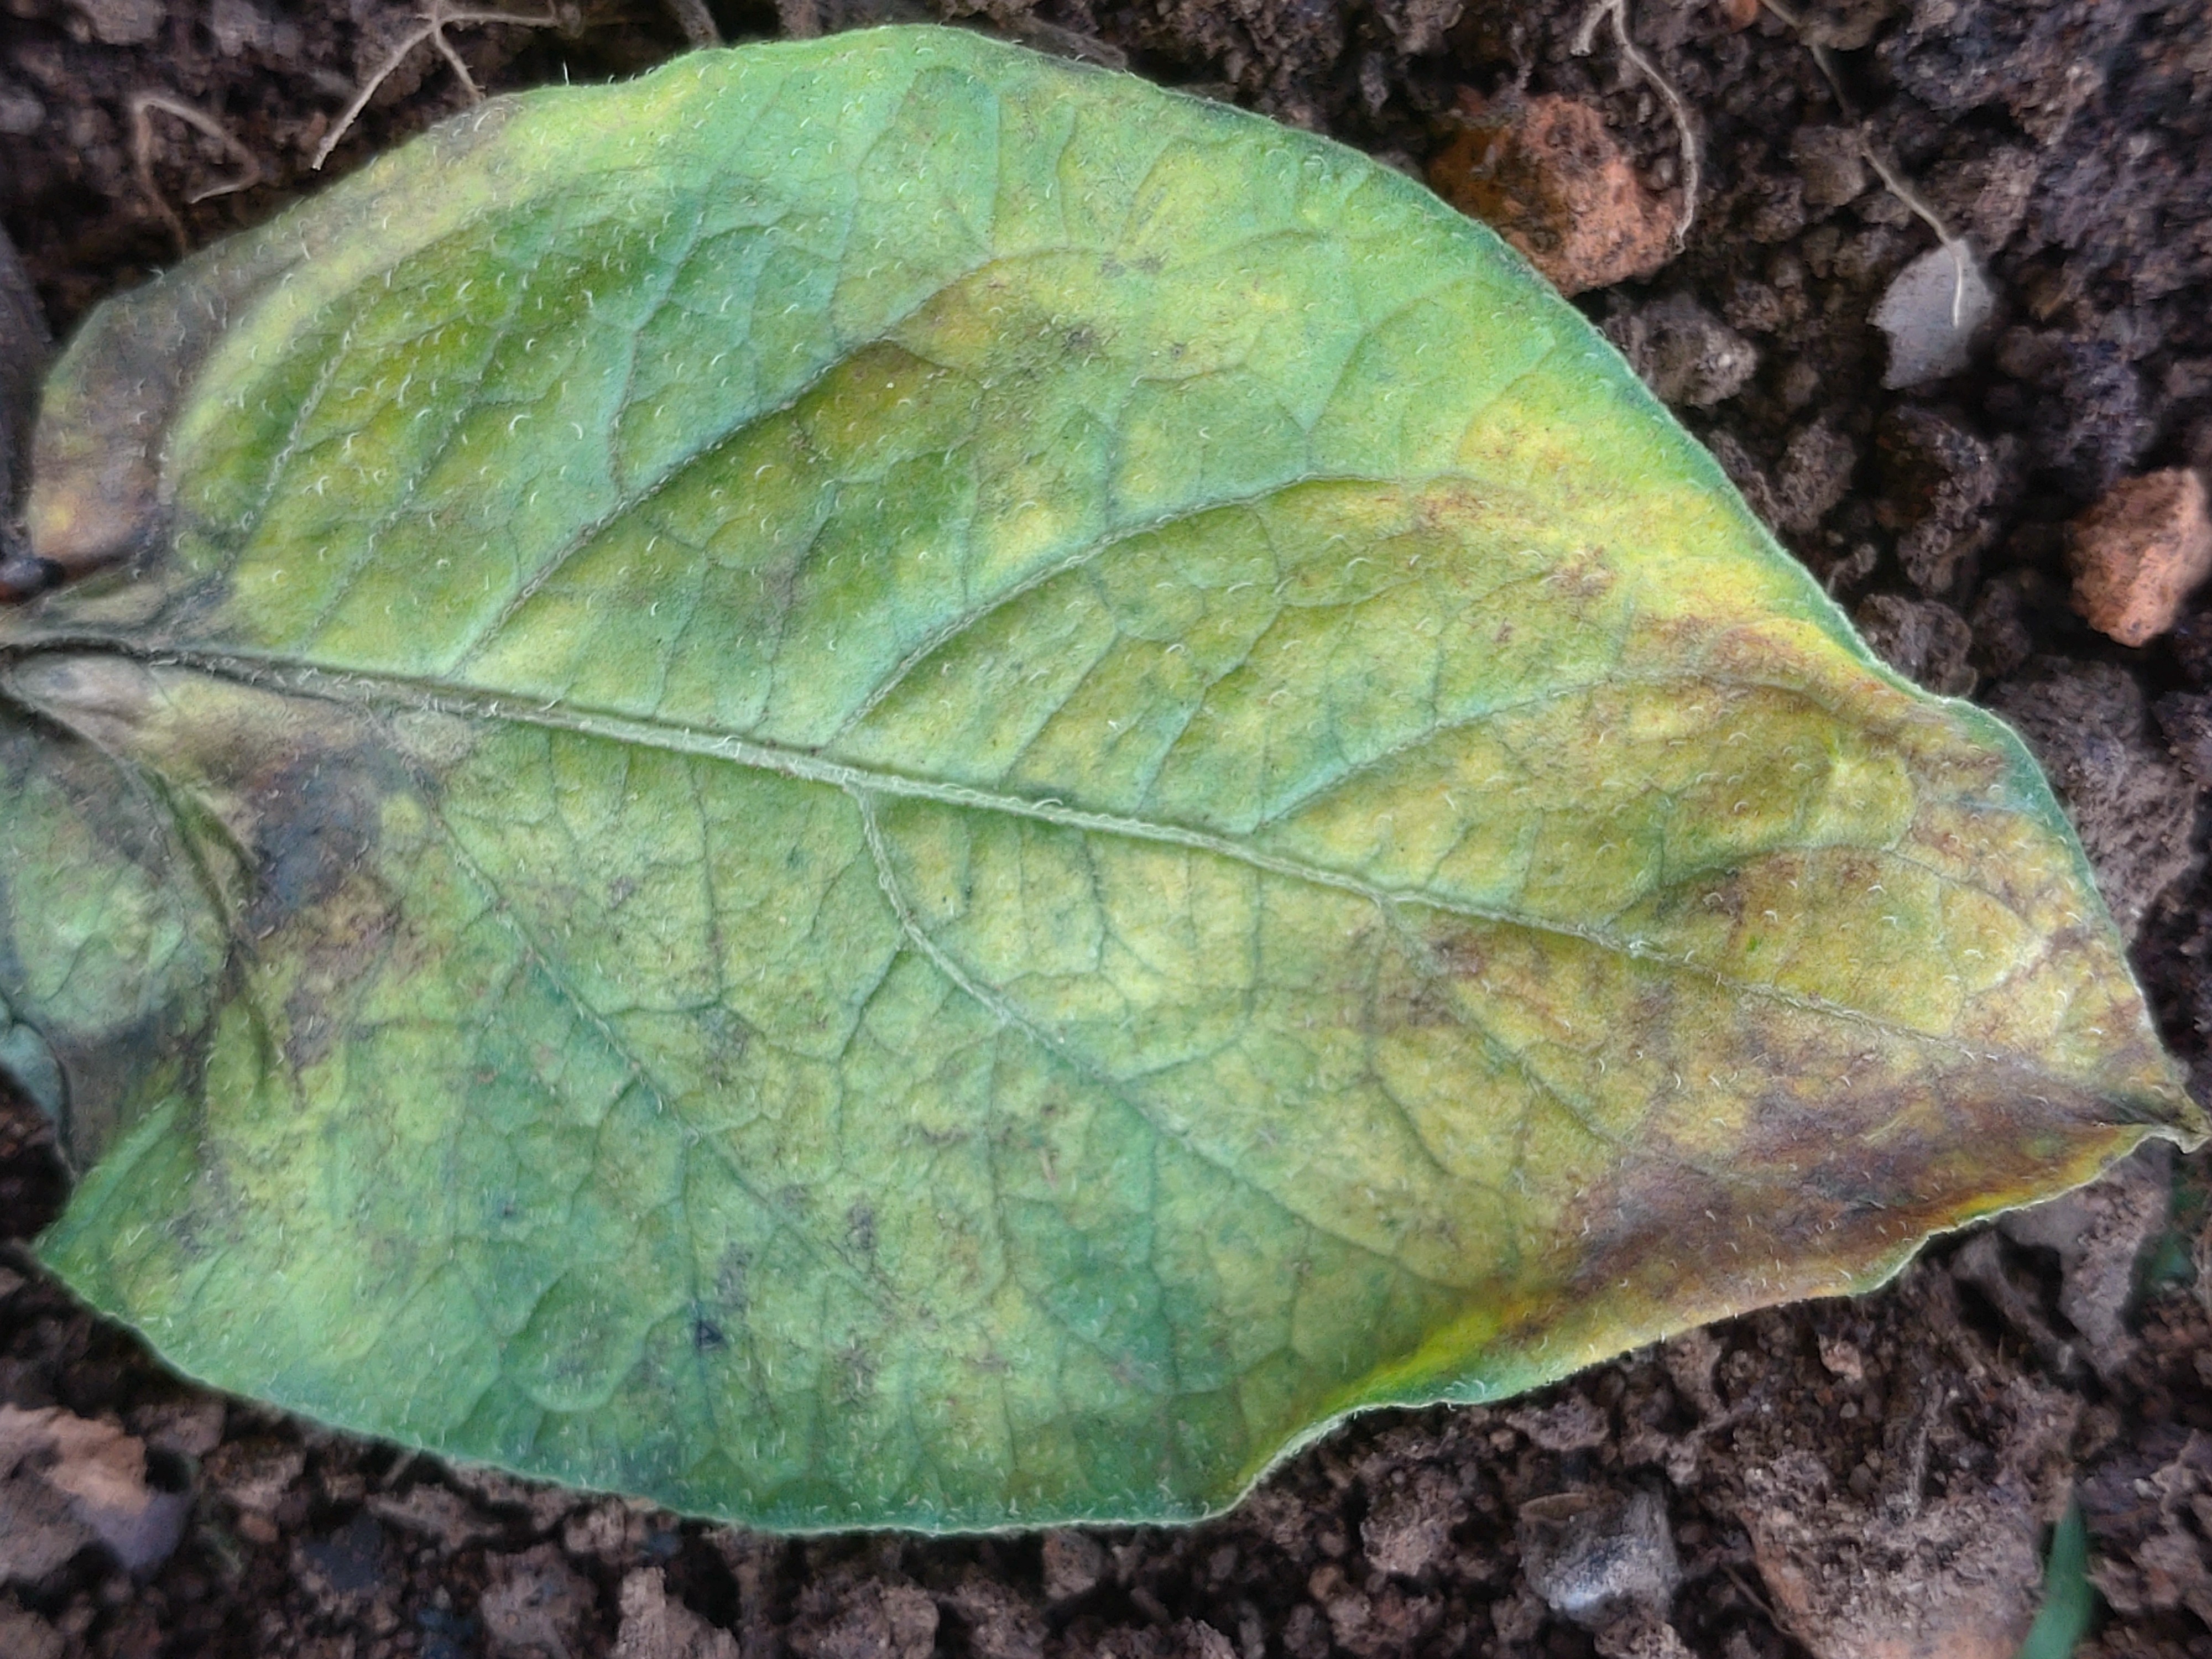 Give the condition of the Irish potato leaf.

late blight
